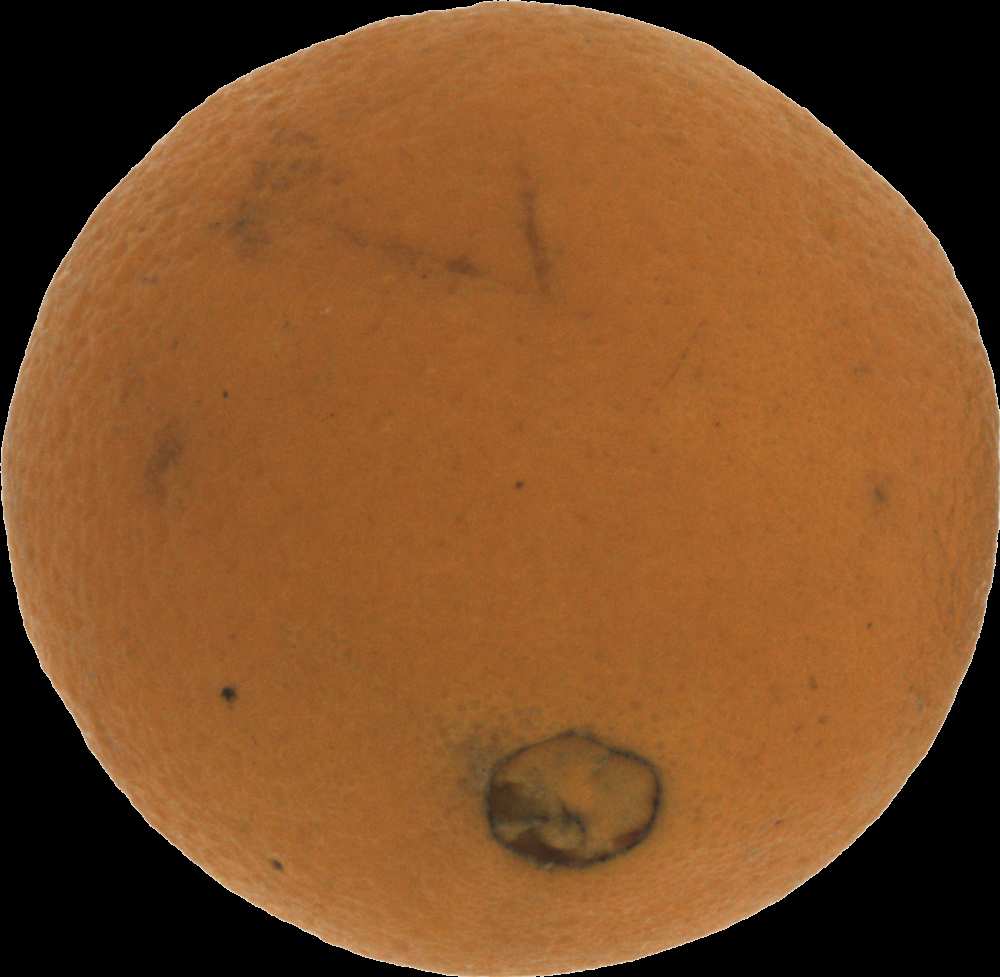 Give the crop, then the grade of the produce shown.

orange, bad
